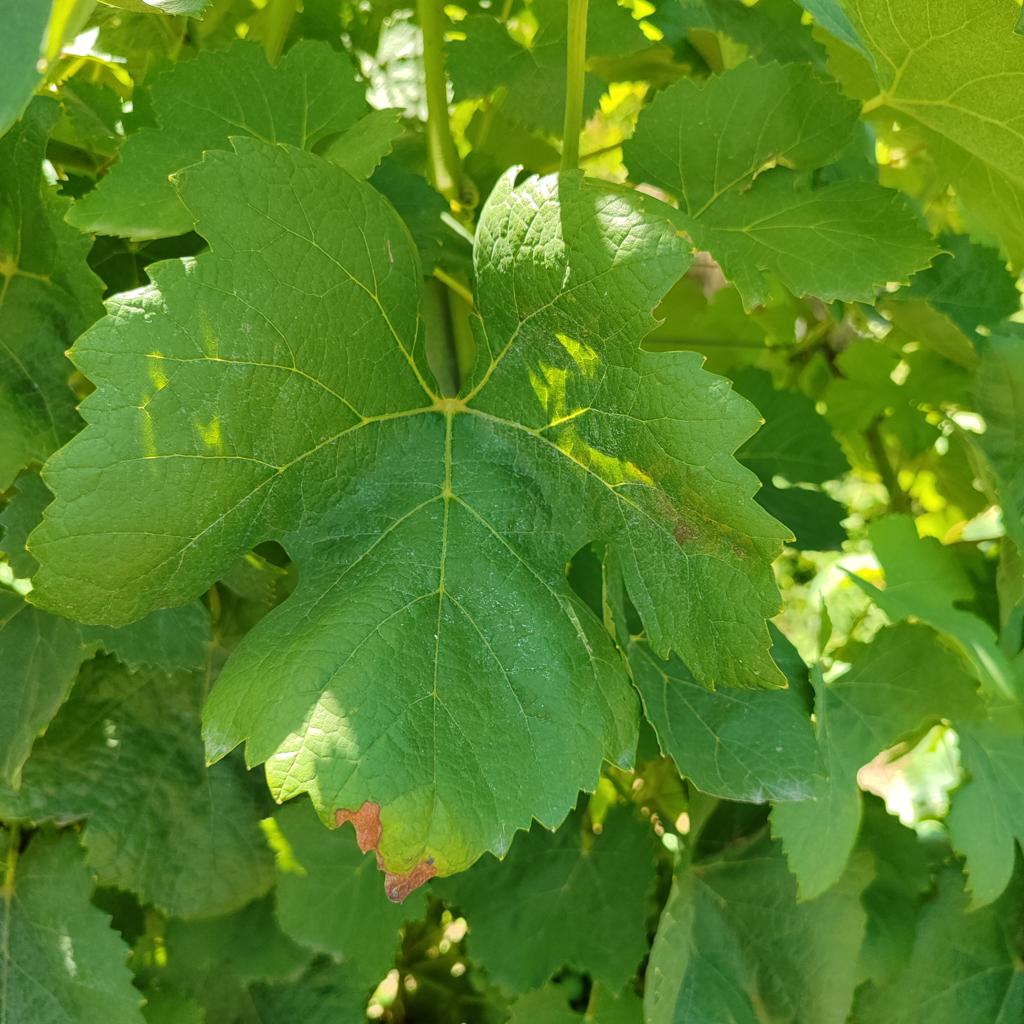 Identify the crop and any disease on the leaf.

grapevine, downy mildew
